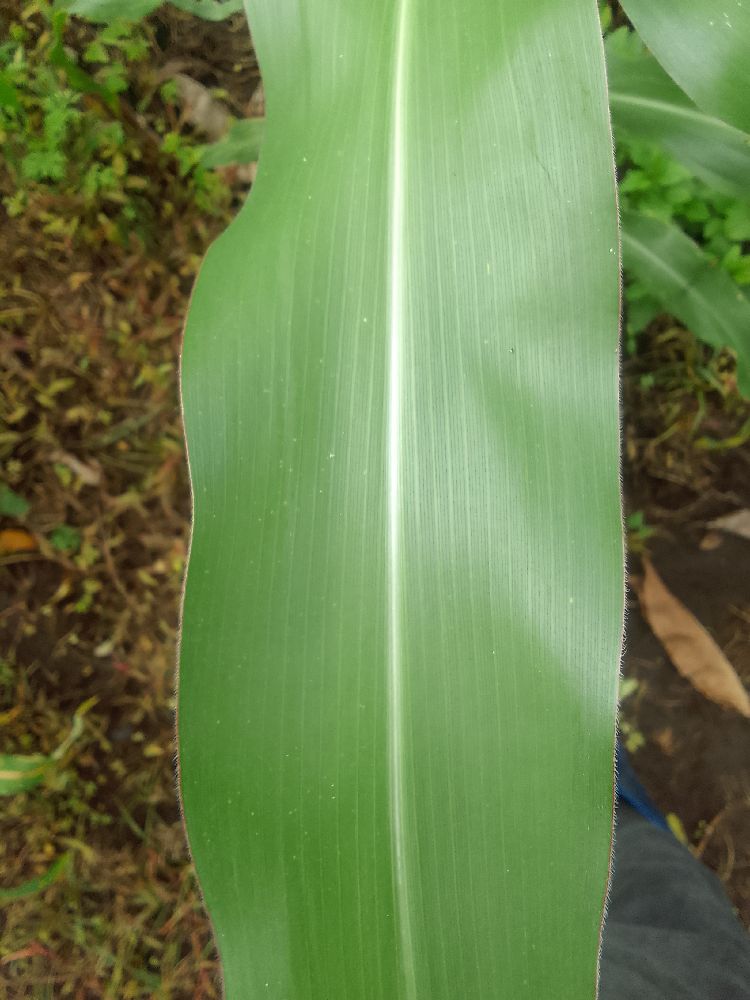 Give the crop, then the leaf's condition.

maize, healthy
